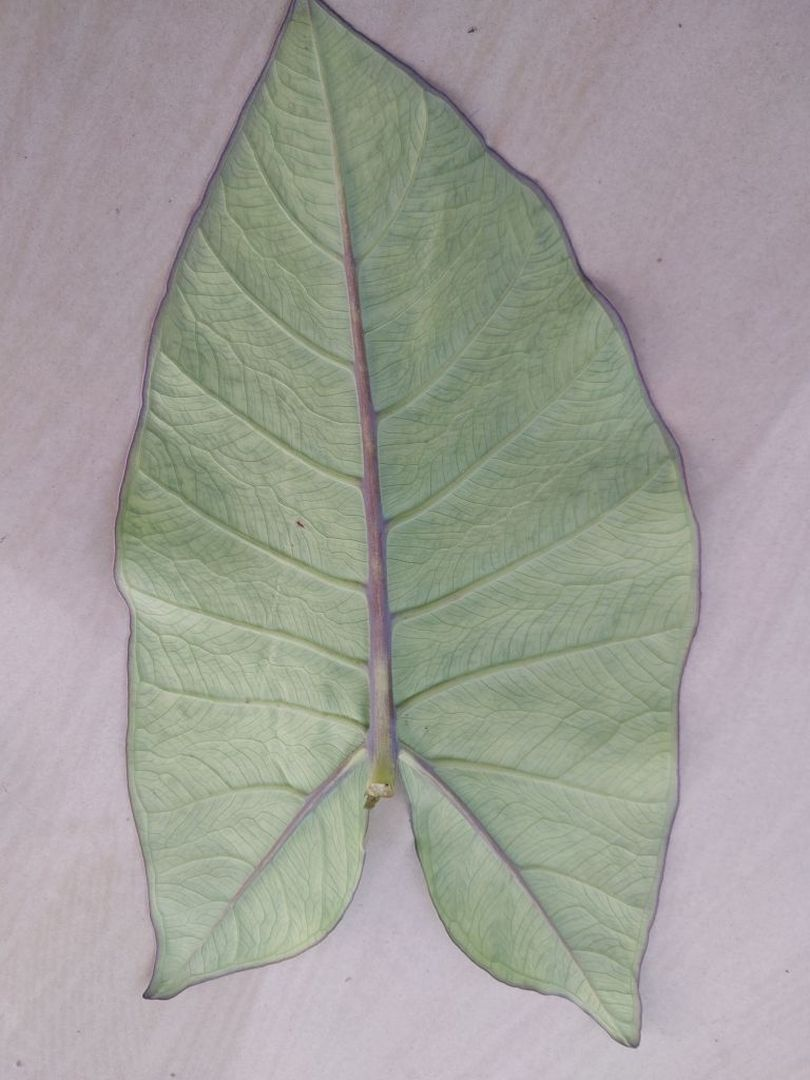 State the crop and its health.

taro, mosaic
